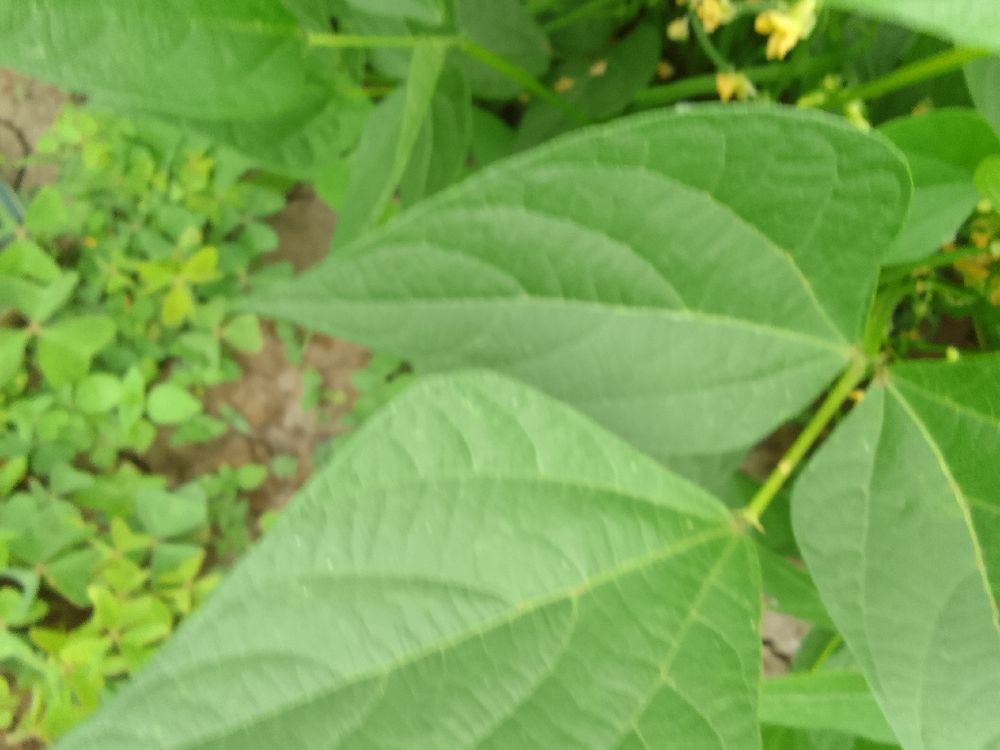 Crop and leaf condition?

common bean, healthy
